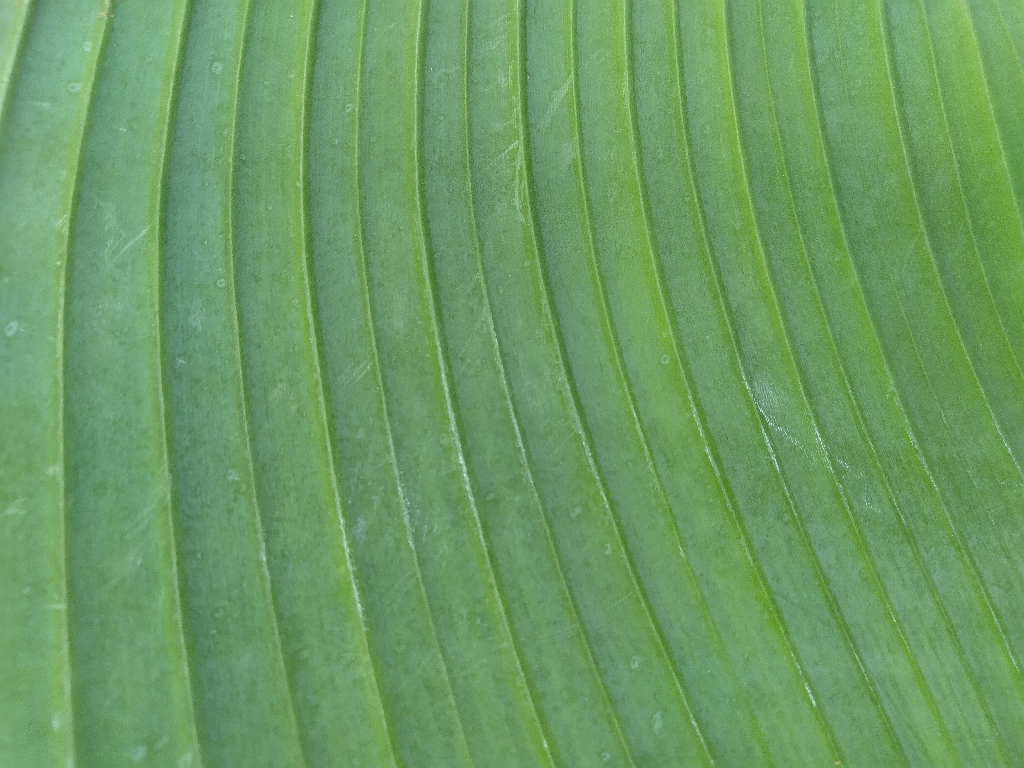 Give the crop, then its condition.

banana, healthy
